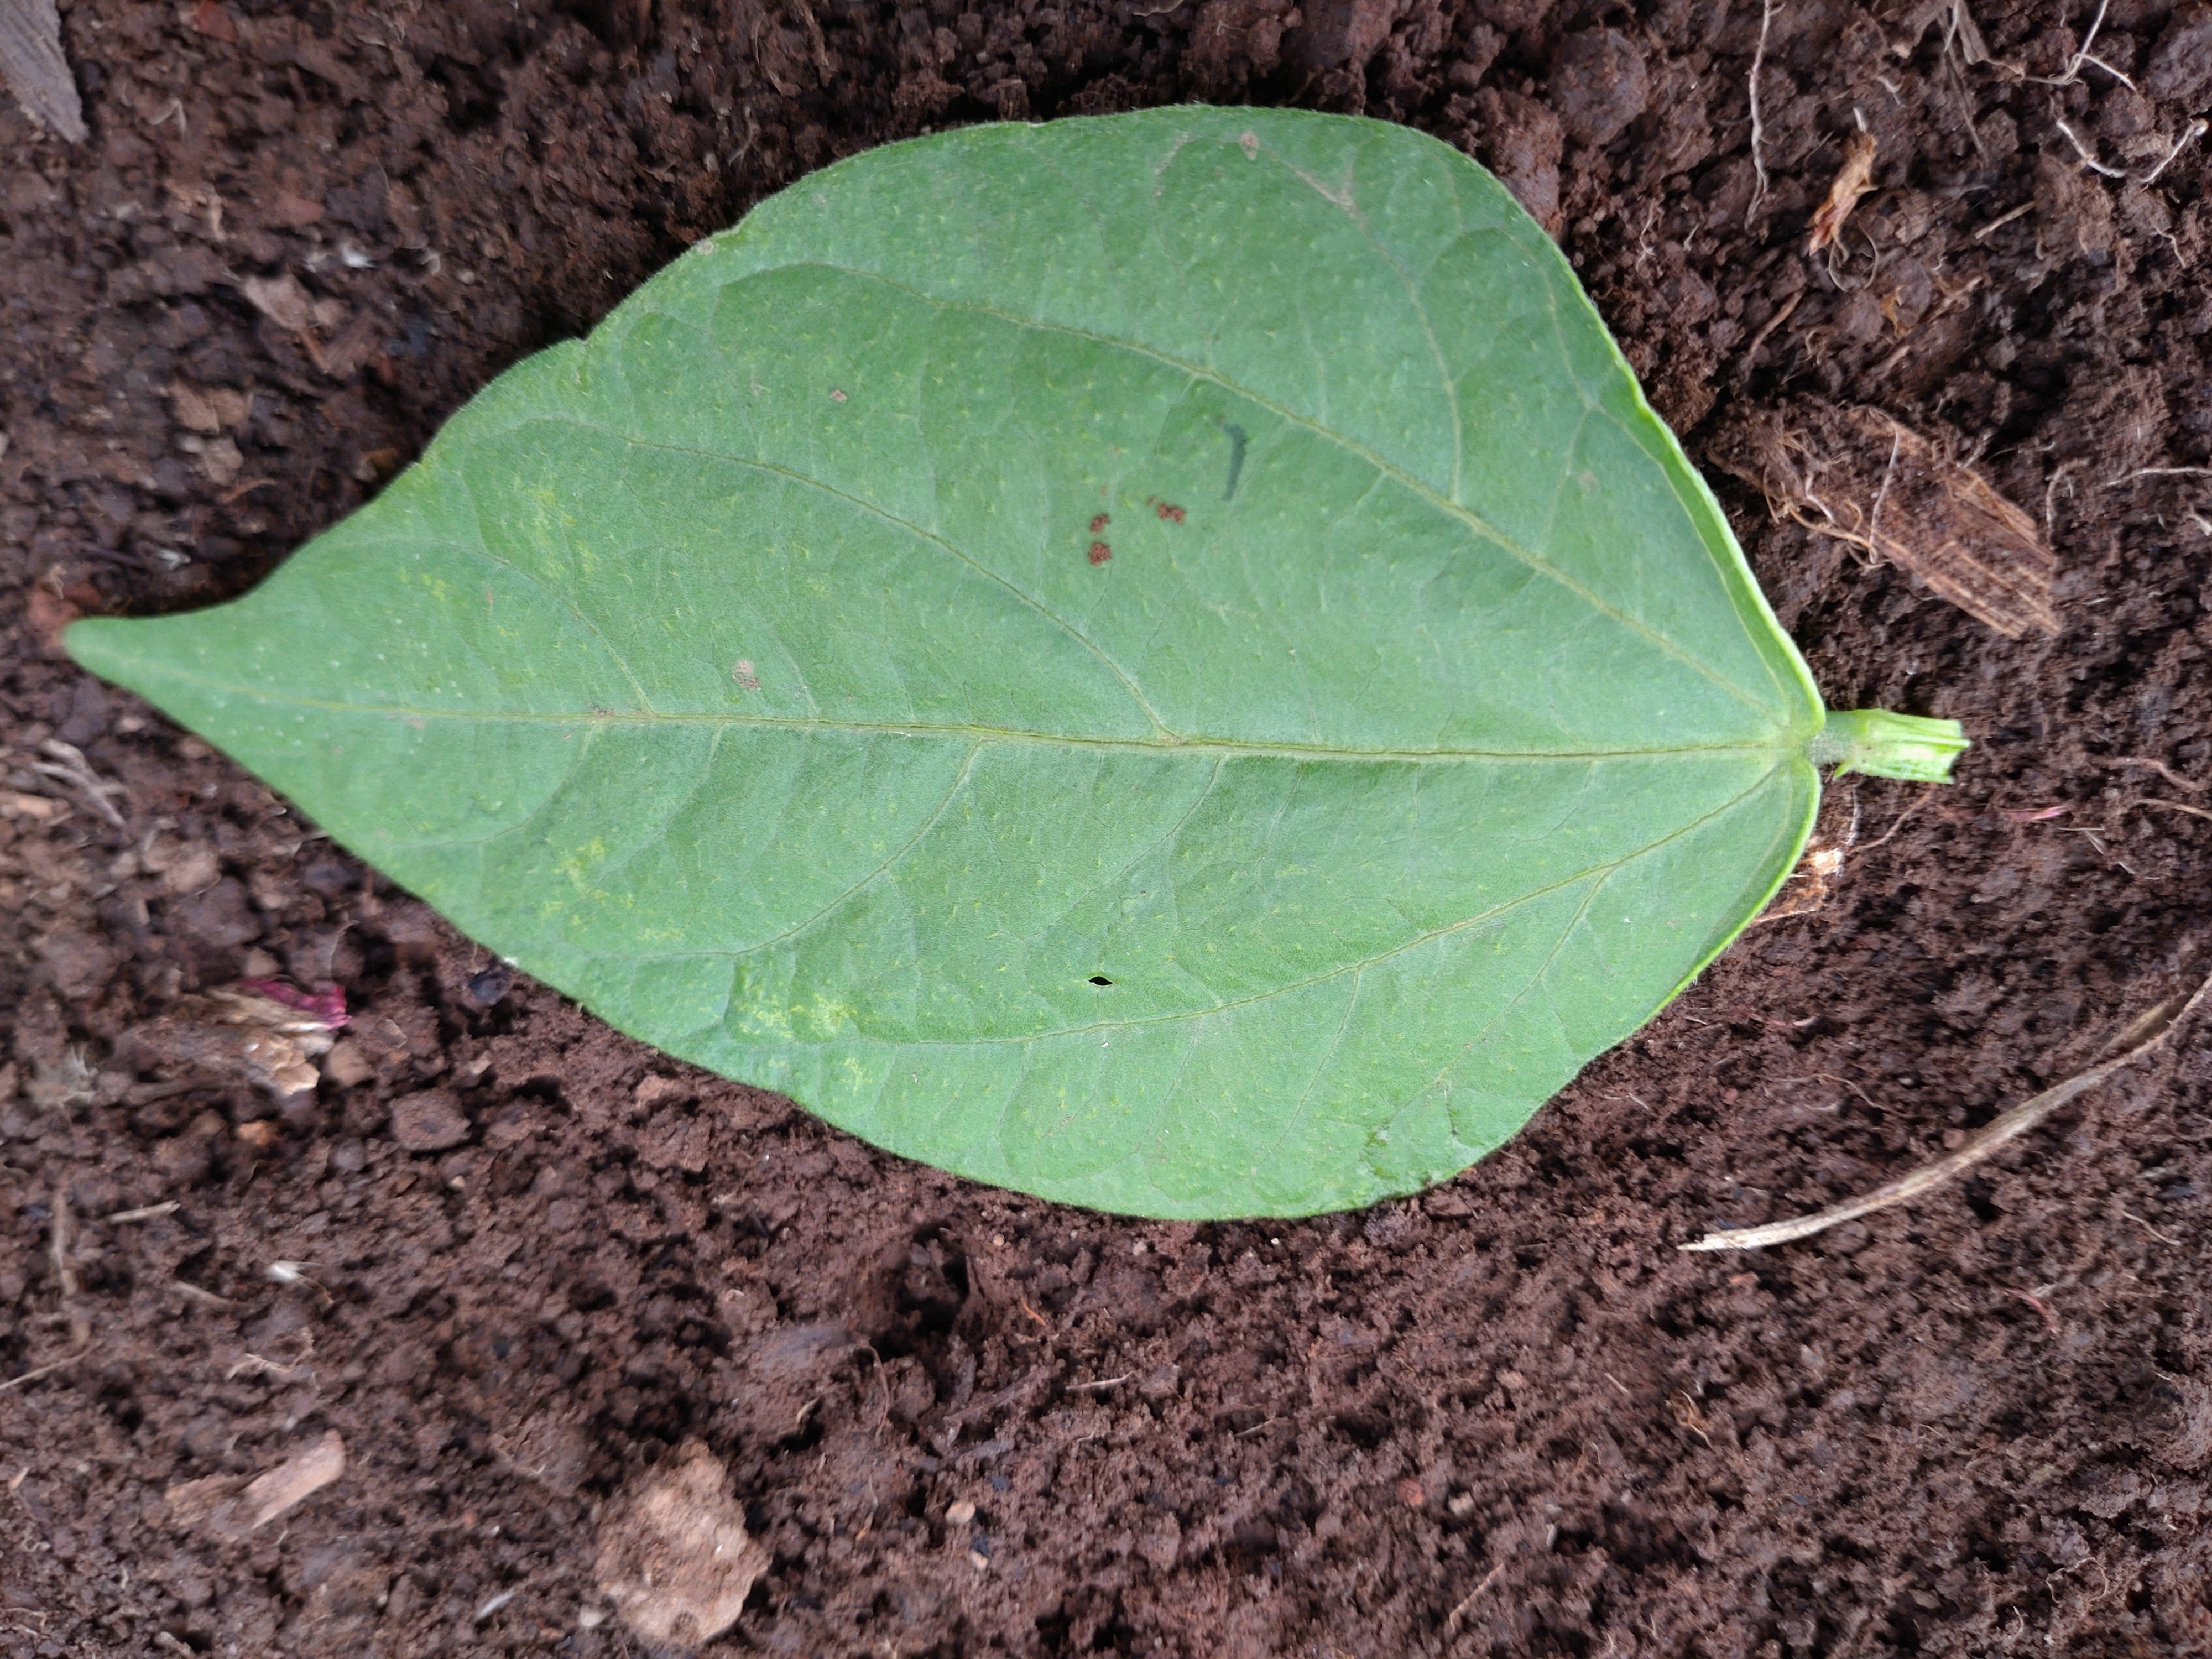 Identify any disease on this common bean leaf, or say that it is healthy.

healthy
